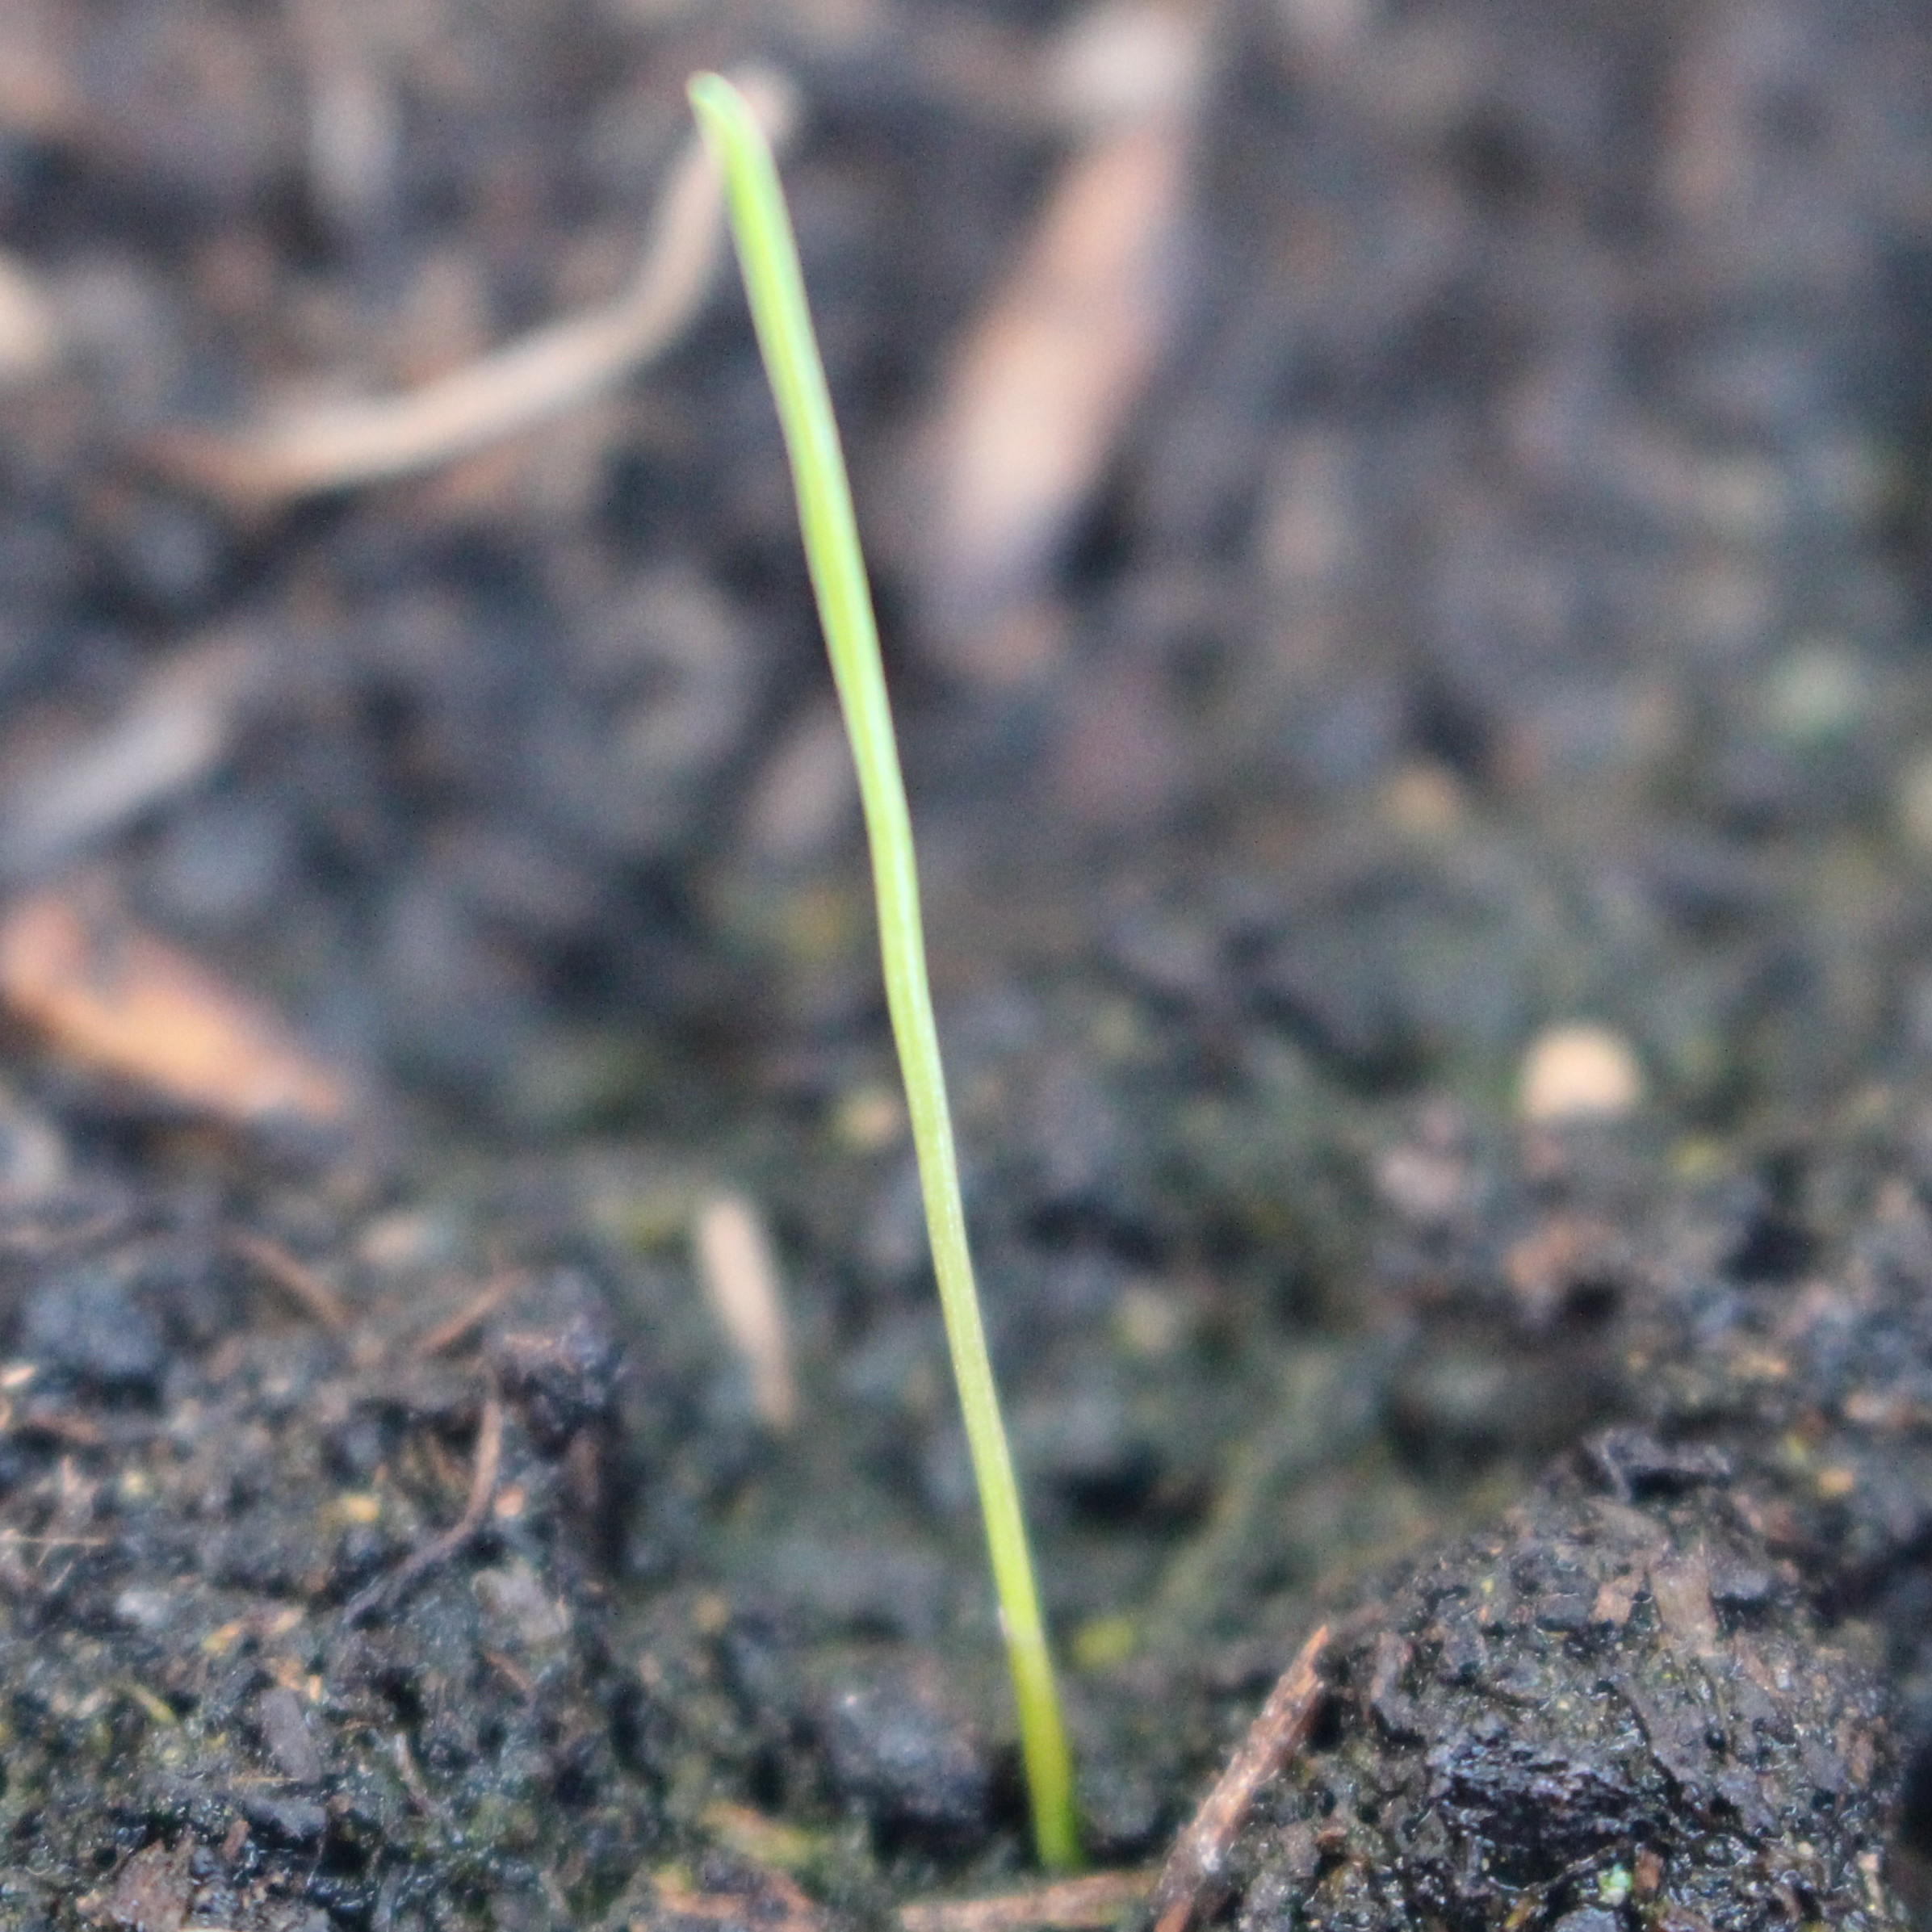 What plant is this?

Lolium multiflorum
